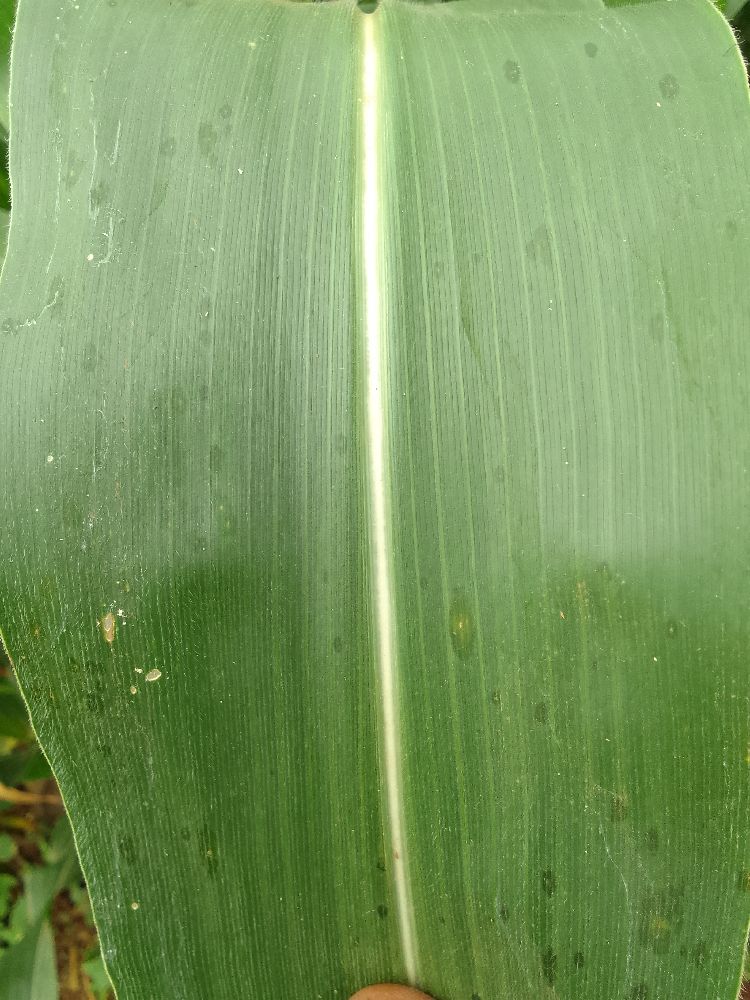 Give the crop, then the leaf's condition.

maize, healthy
